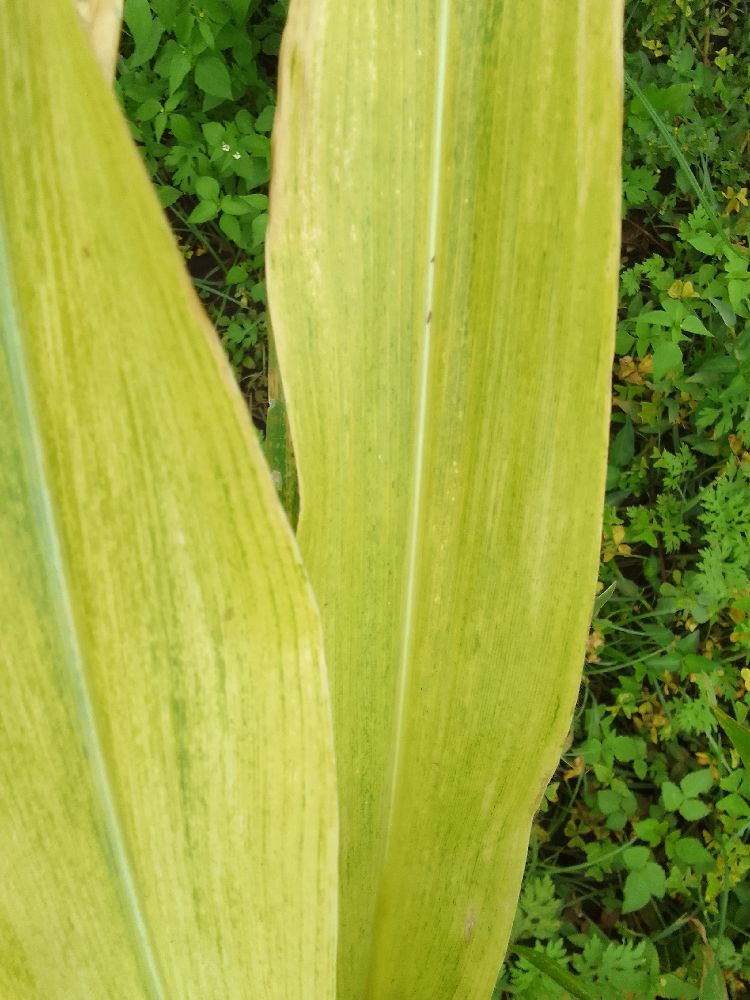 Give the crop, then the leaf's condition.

maize, maize lethal necrosis
